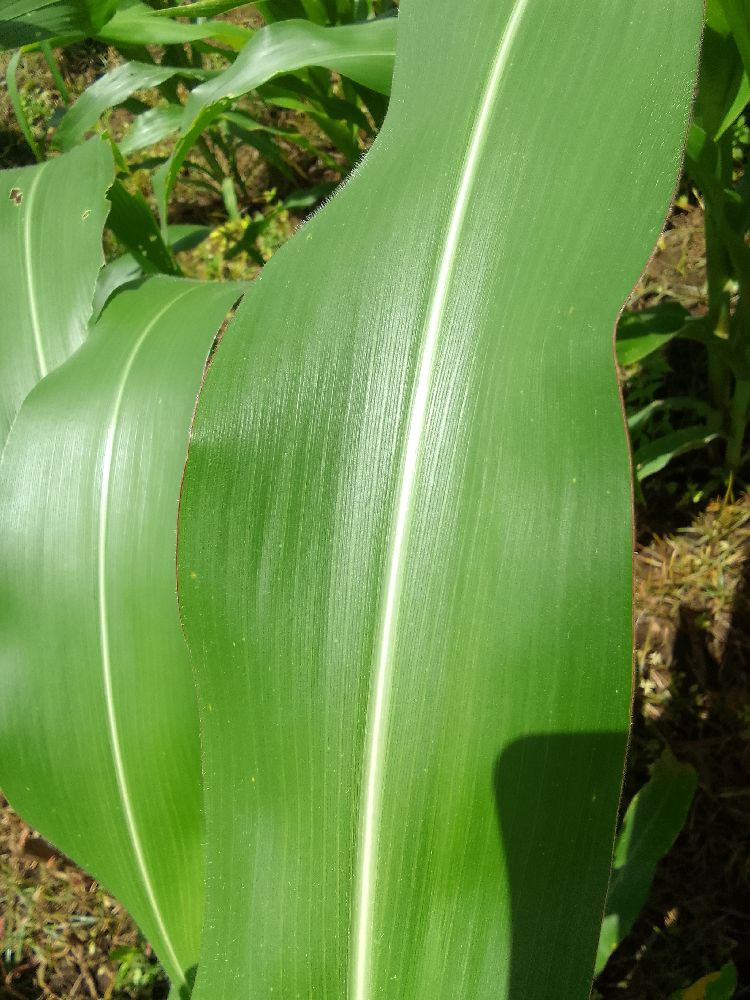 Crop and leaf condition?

maize, healthy
